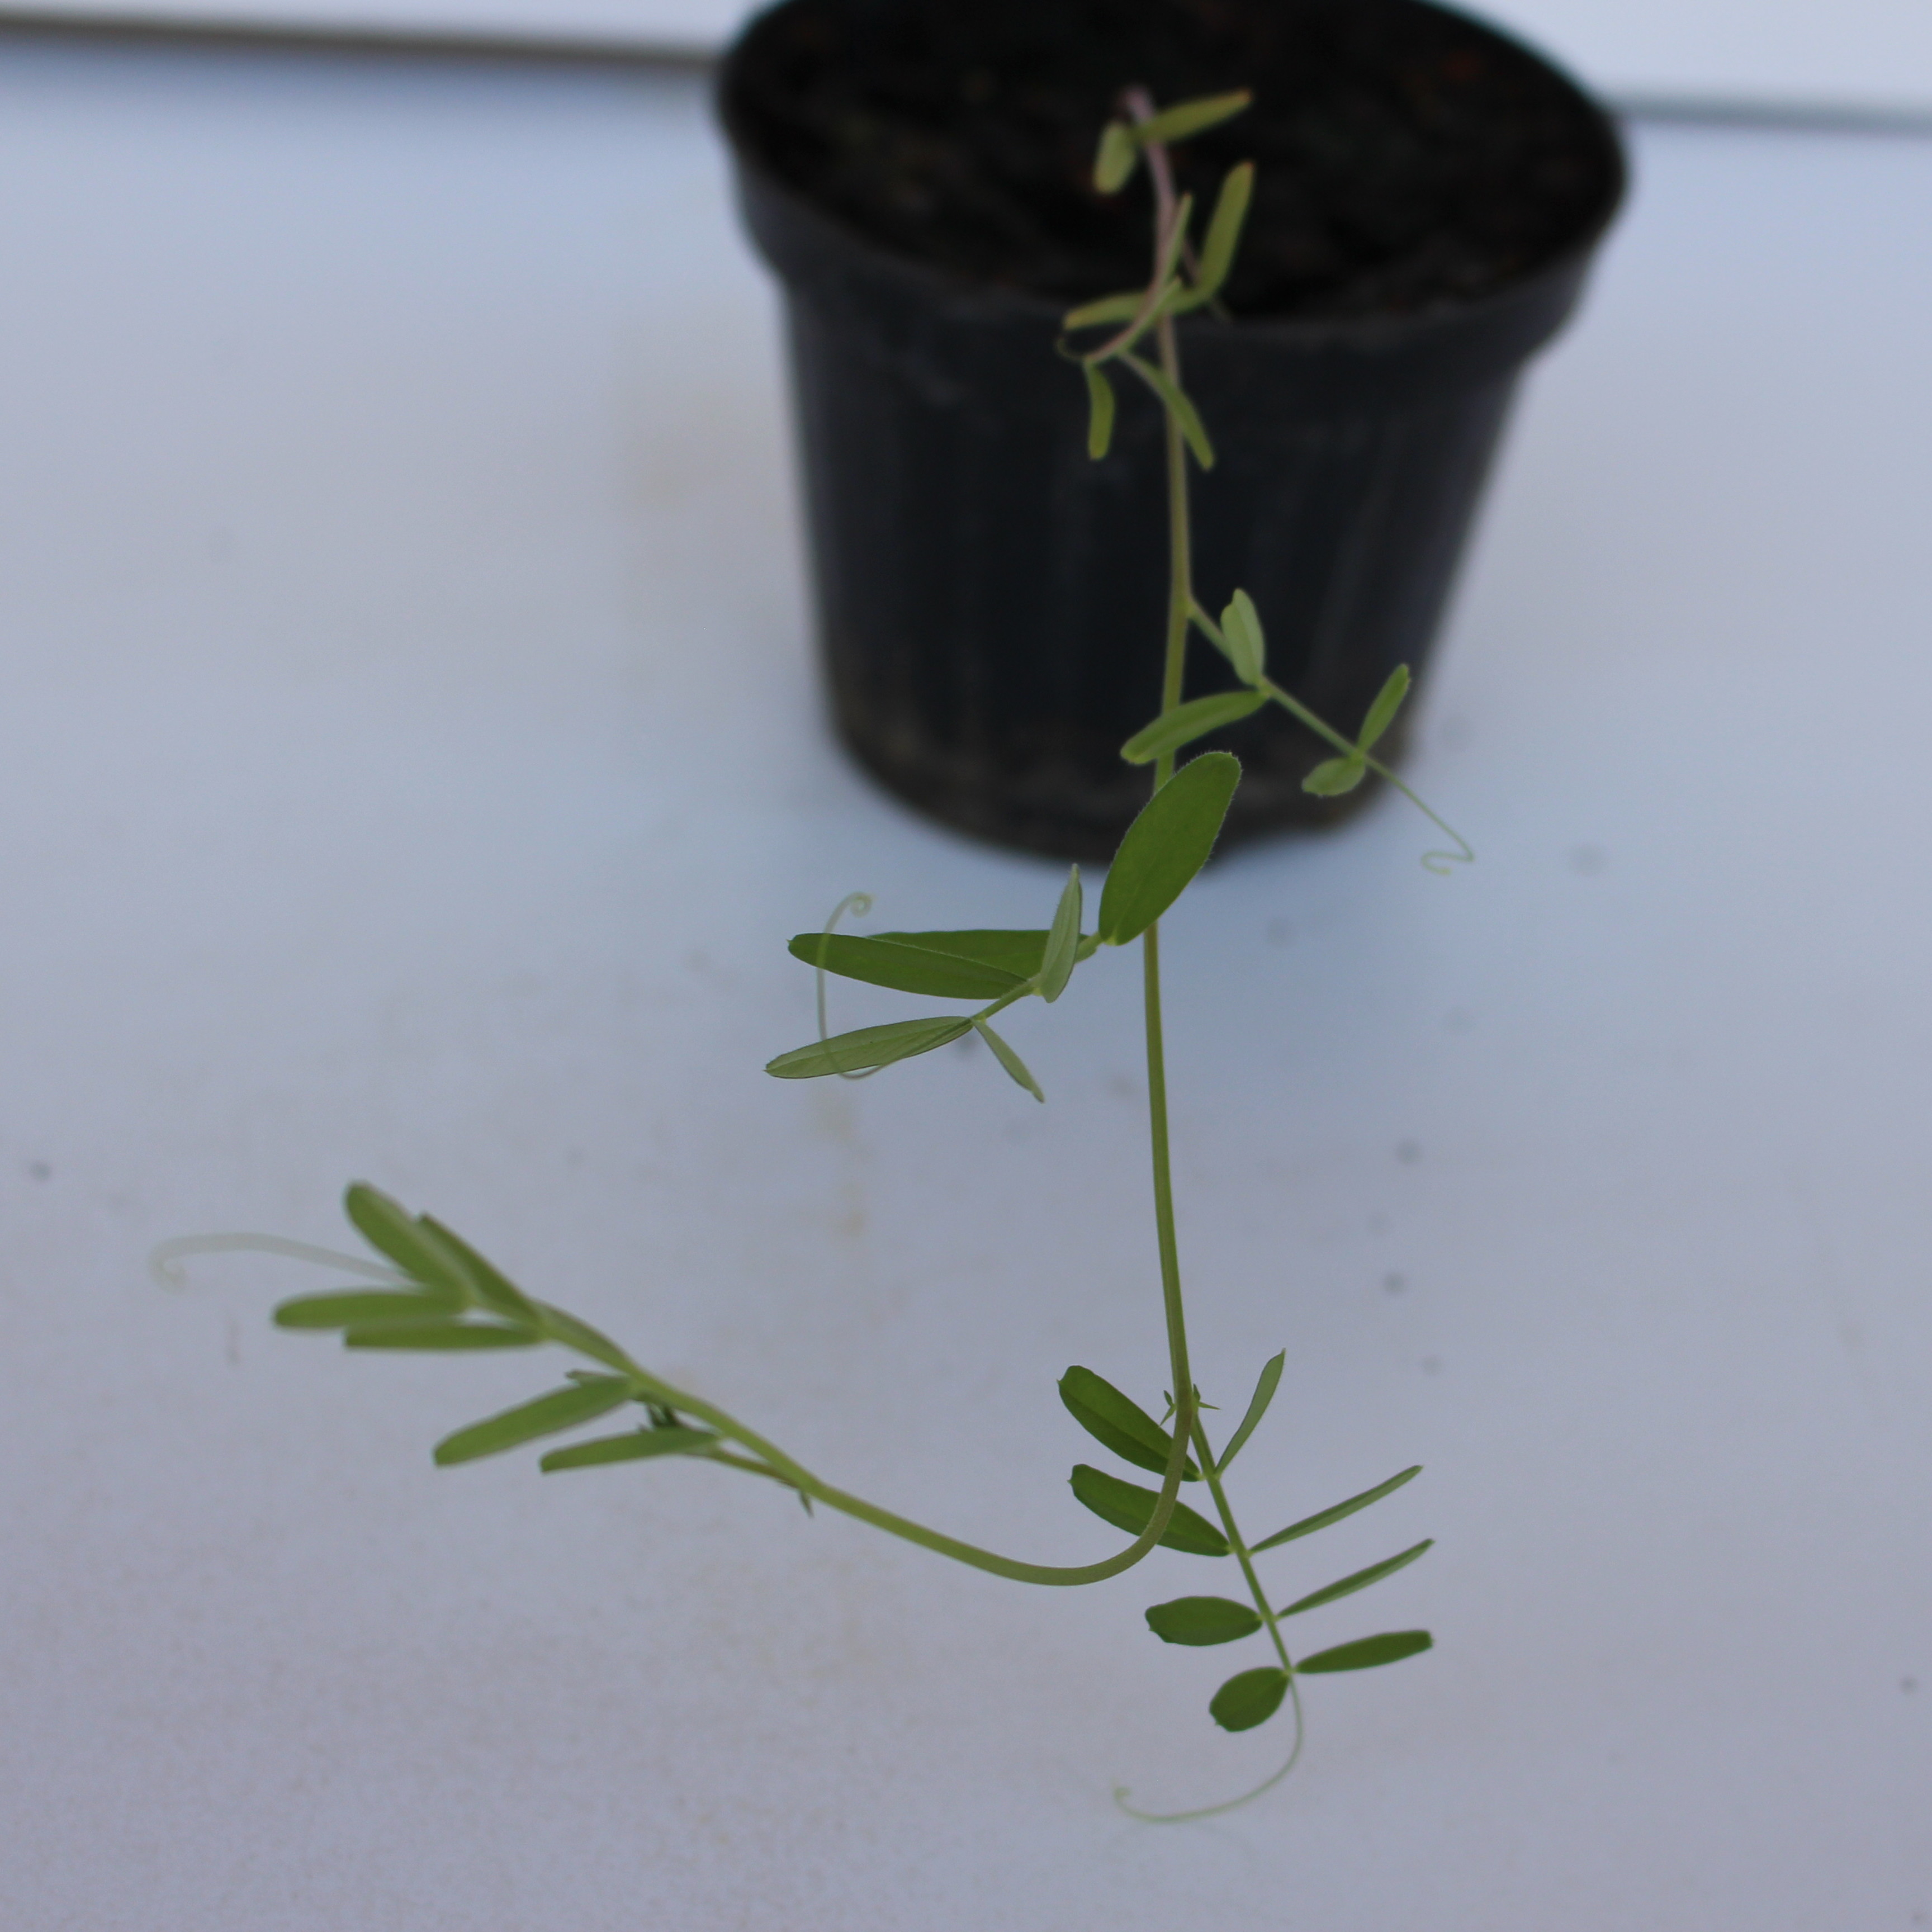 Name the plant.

Vicia sativa
